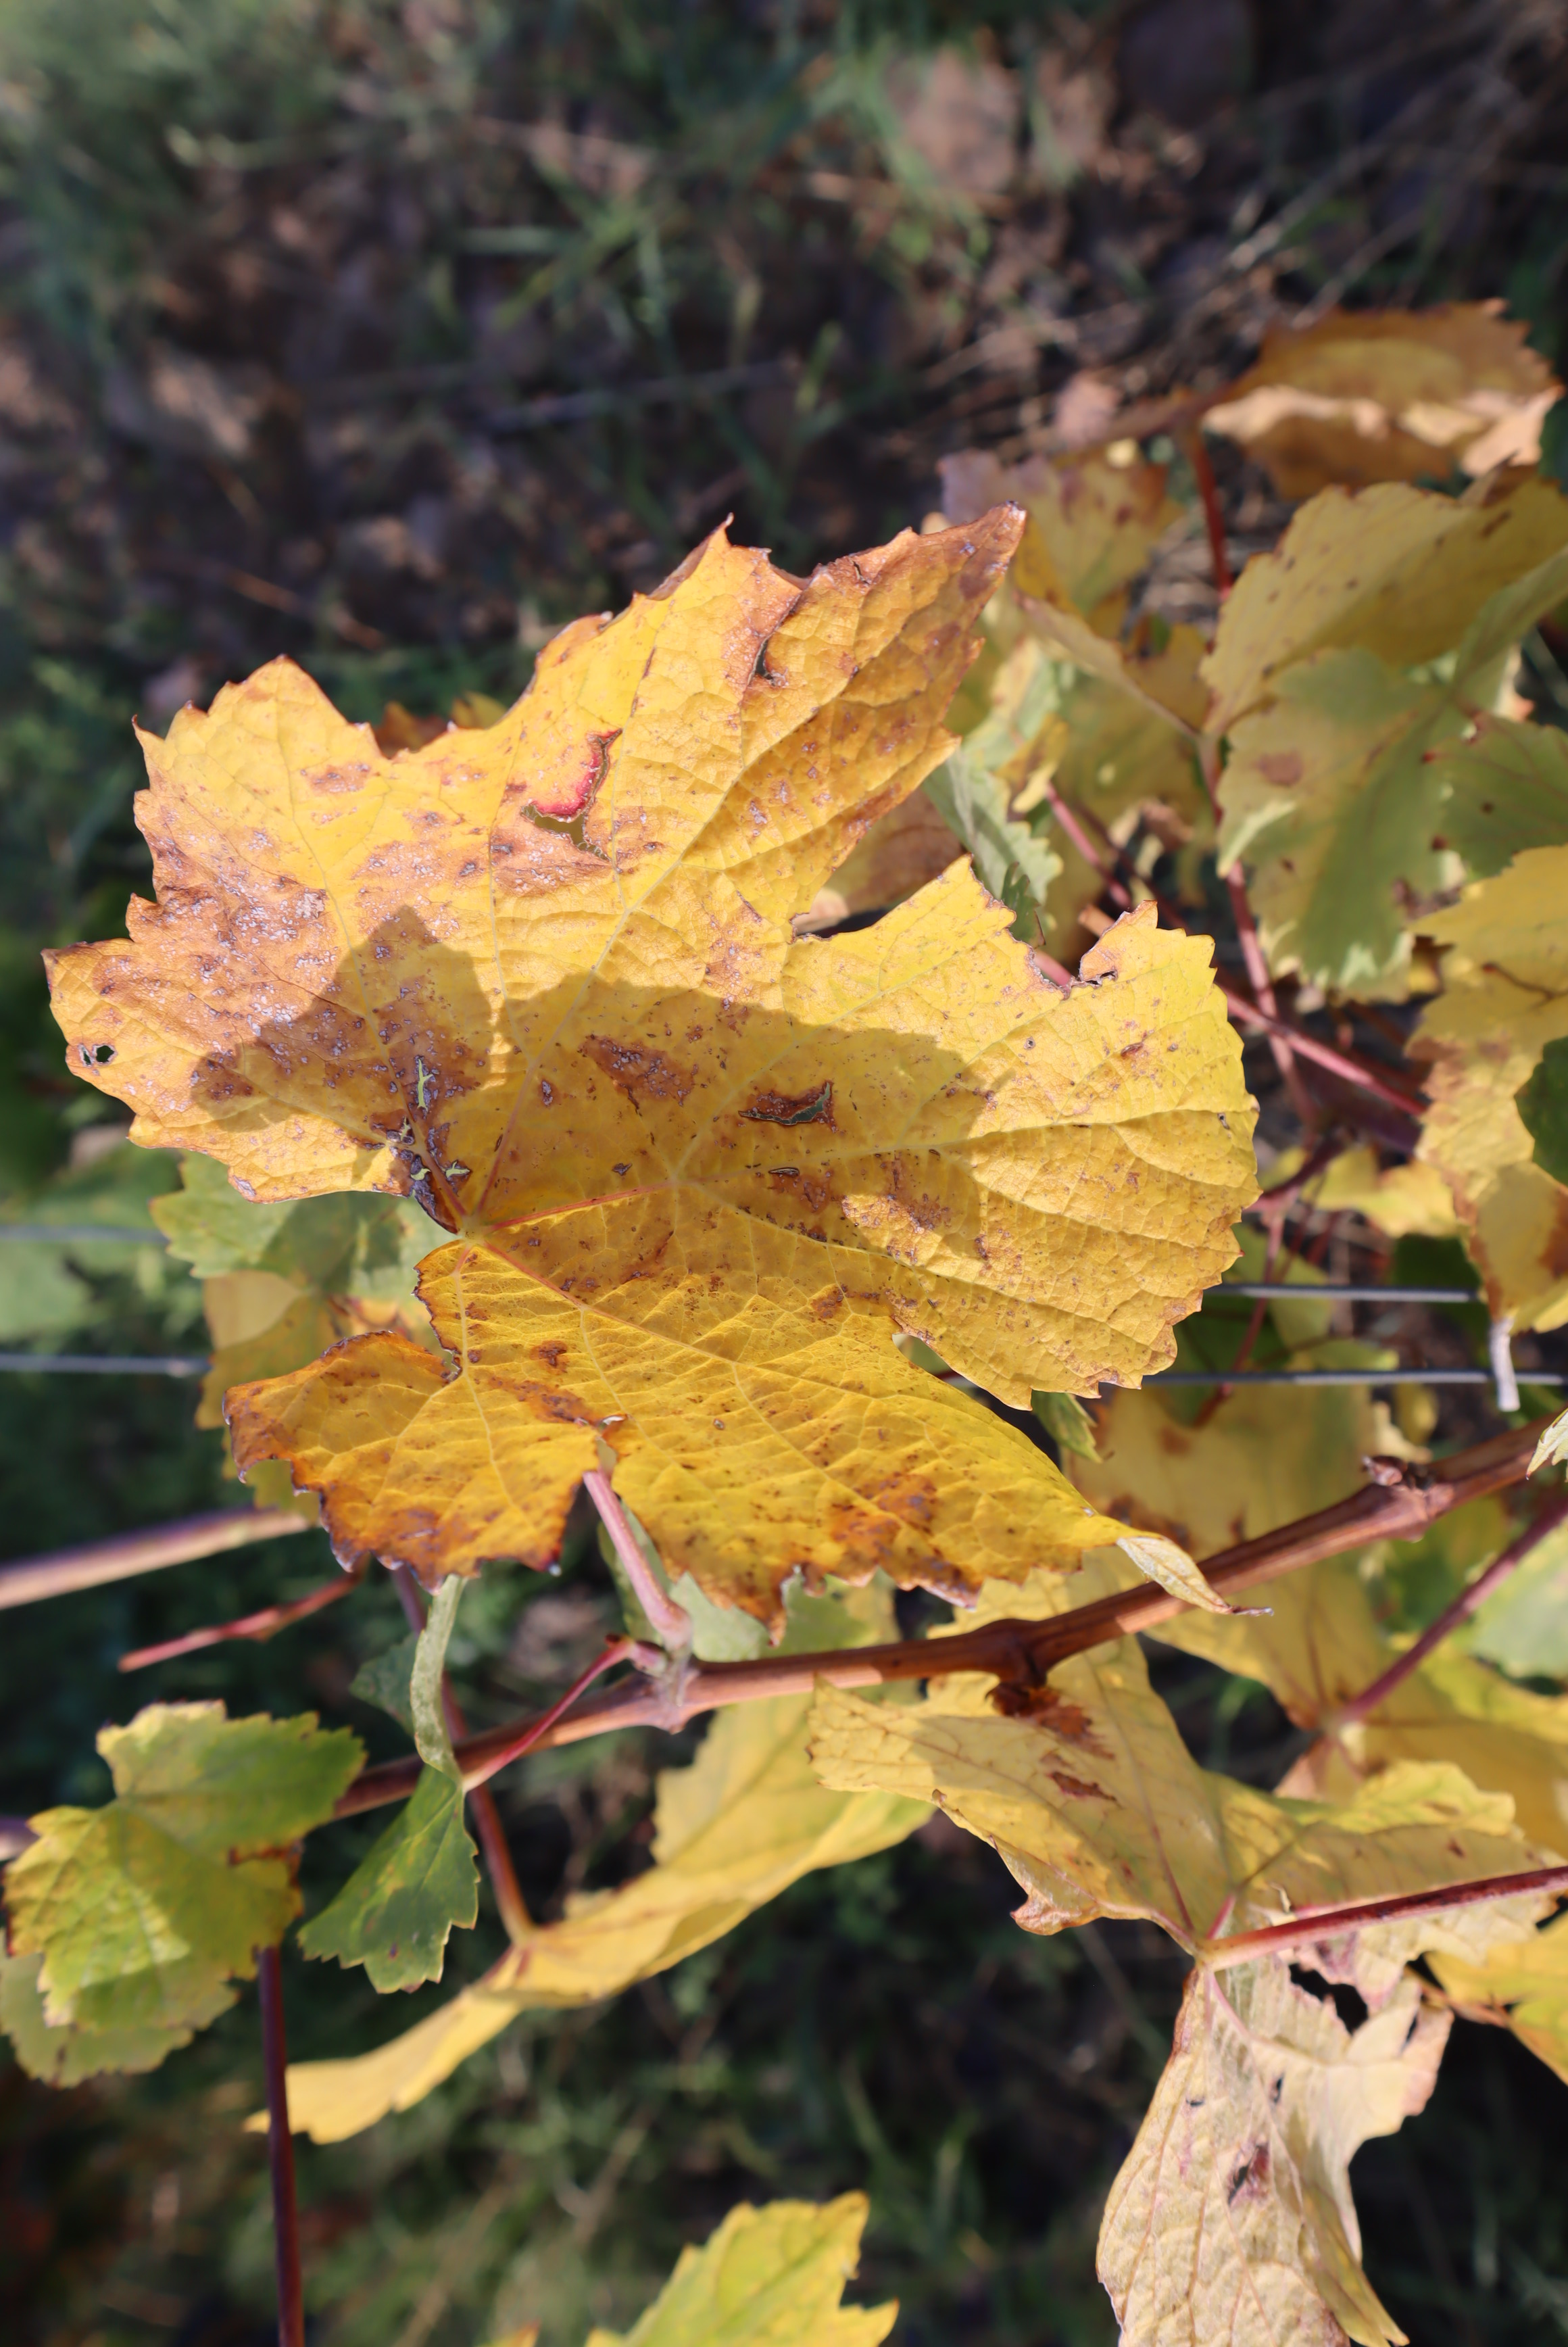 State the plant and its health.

grapevine, esca
